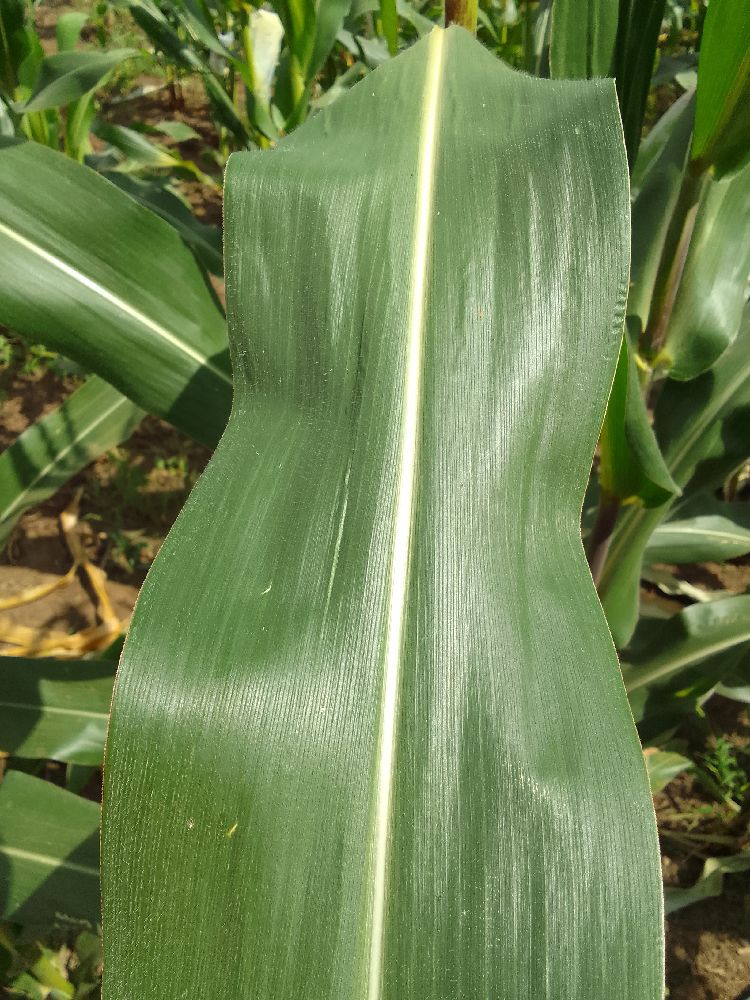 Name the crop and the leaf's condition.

maize, healthy
